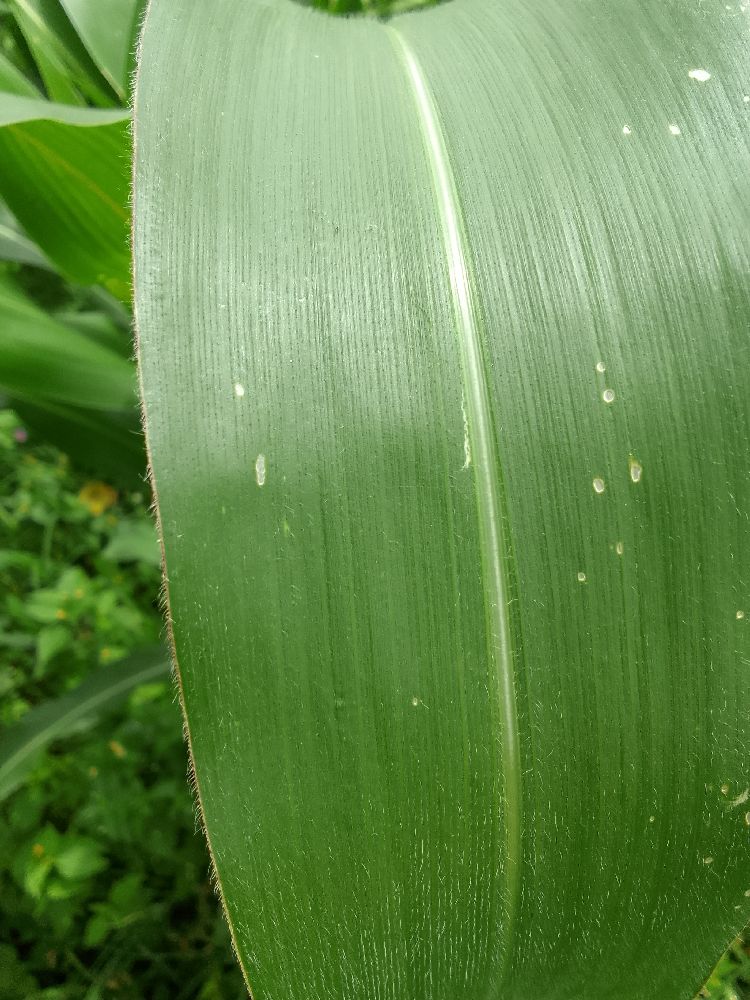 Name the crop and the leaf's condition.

maize, healthy
